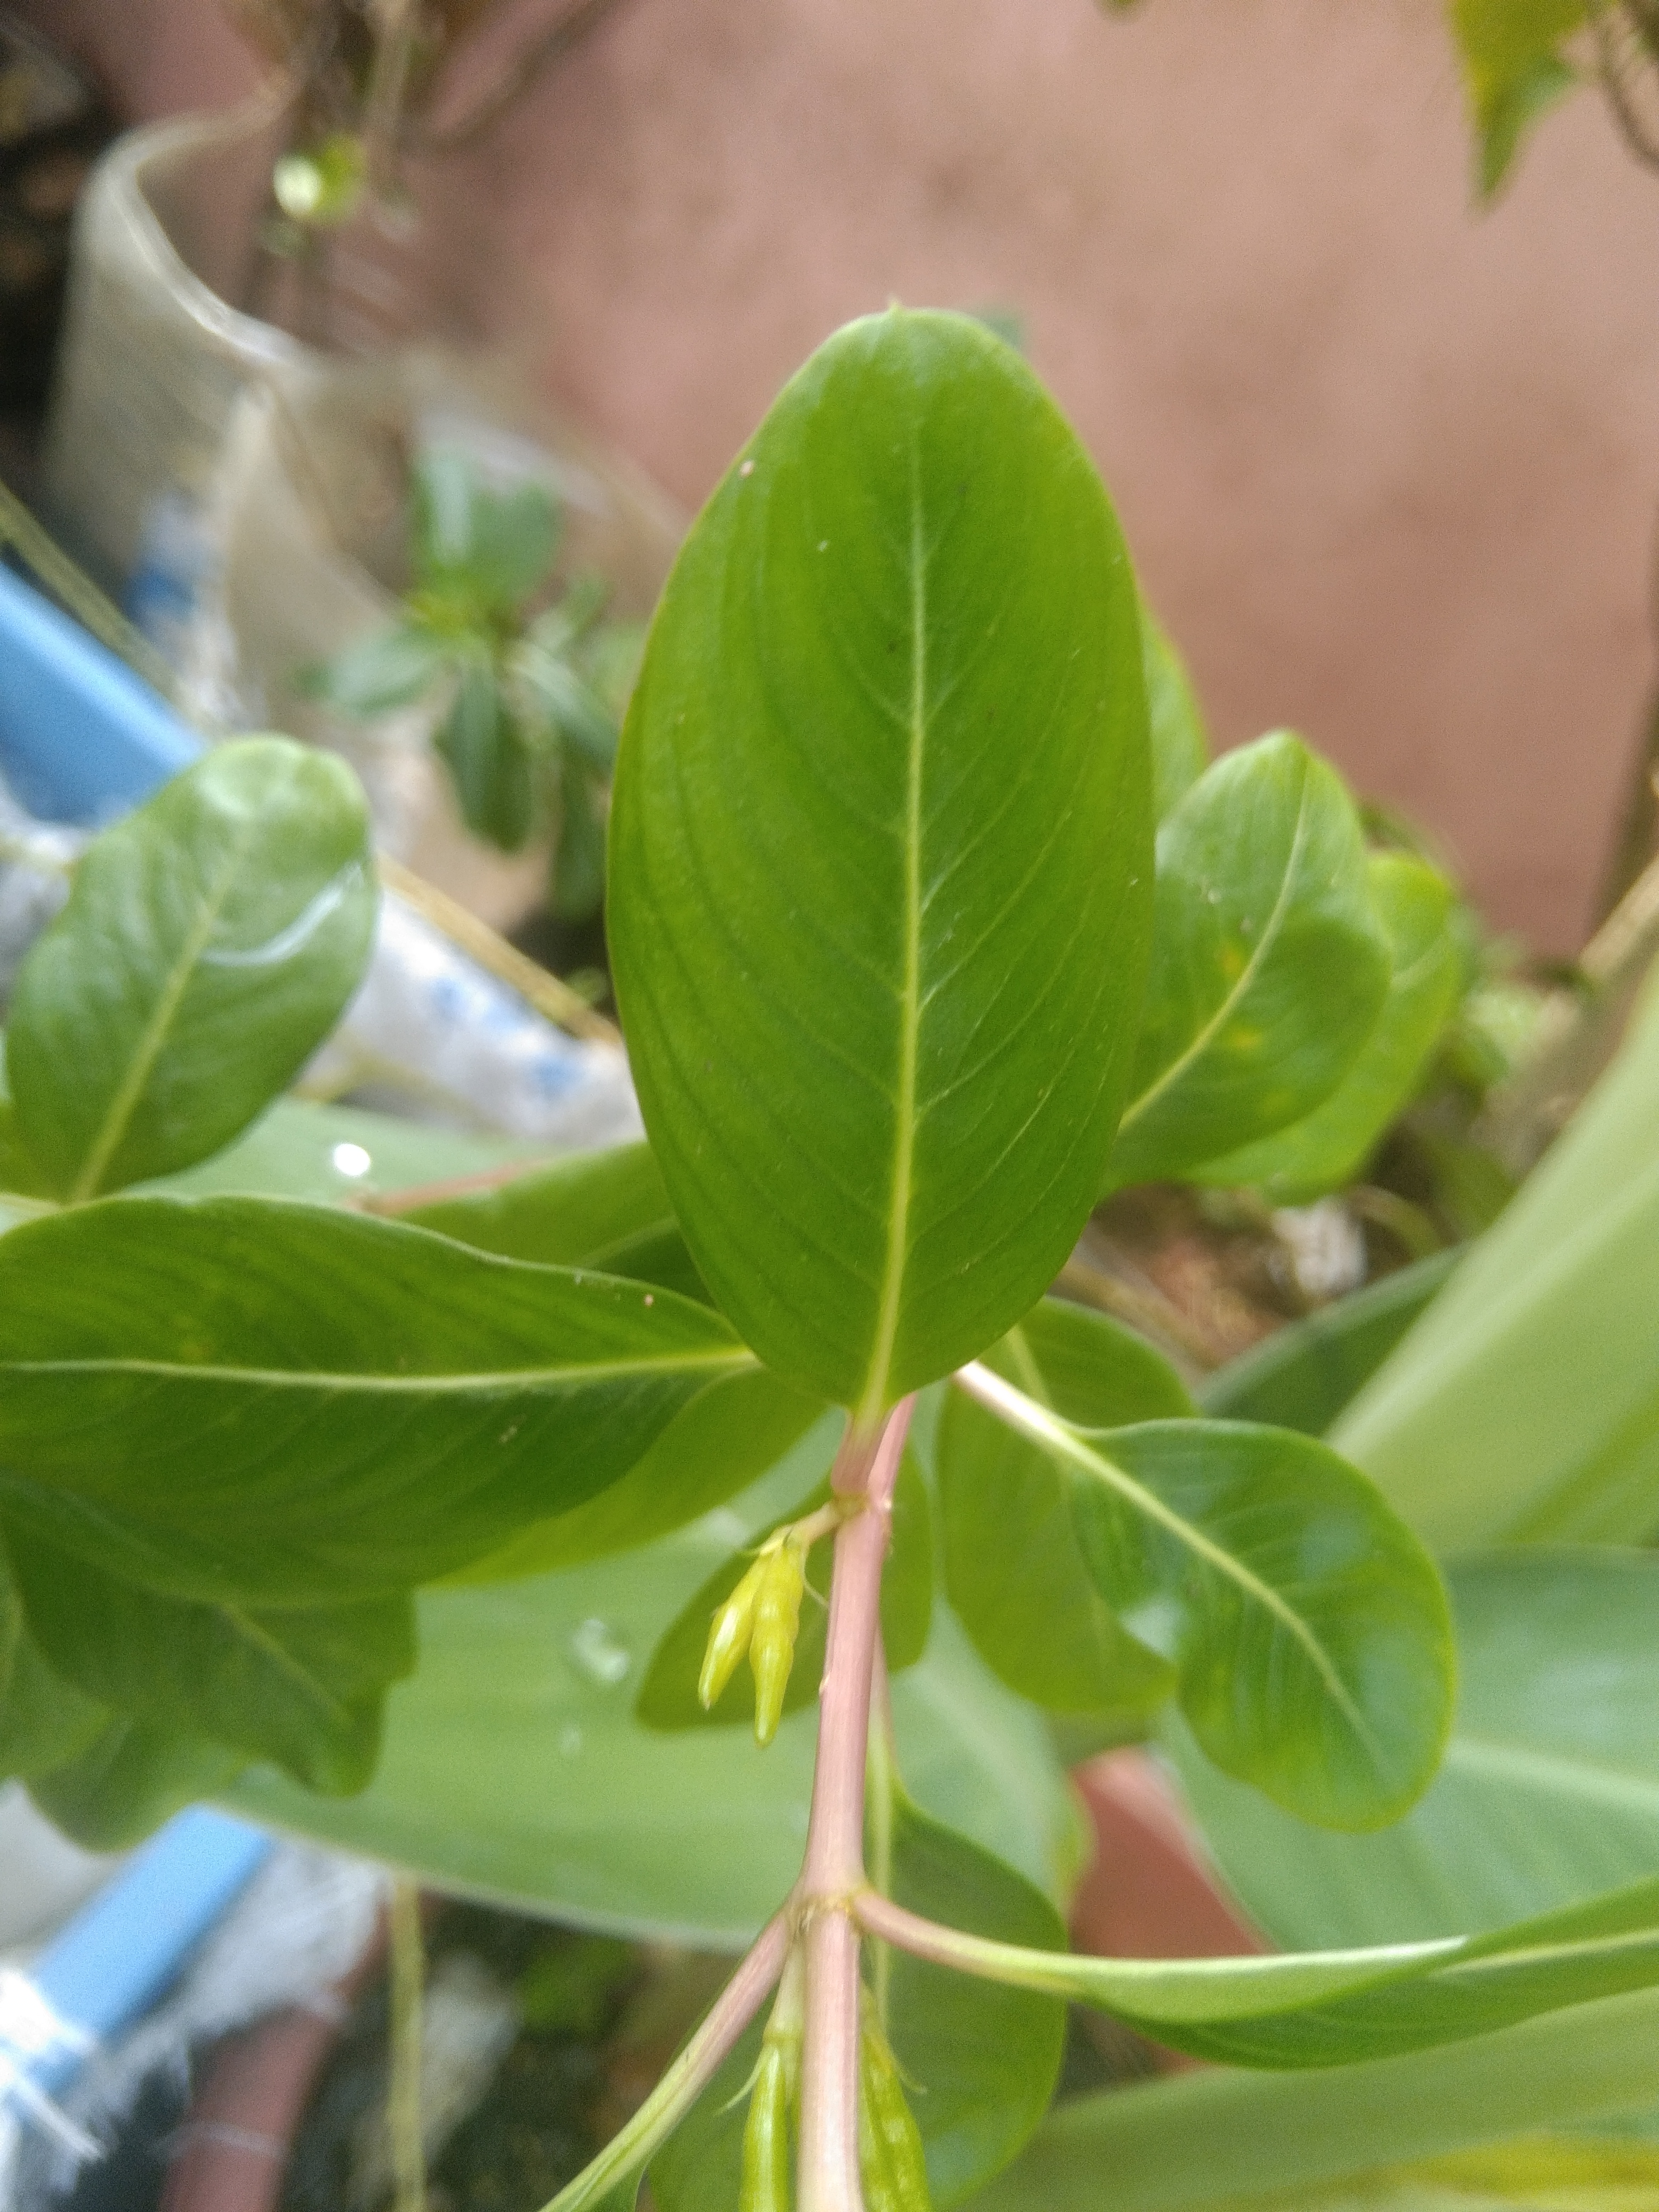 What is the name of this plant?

rose periwinkle
